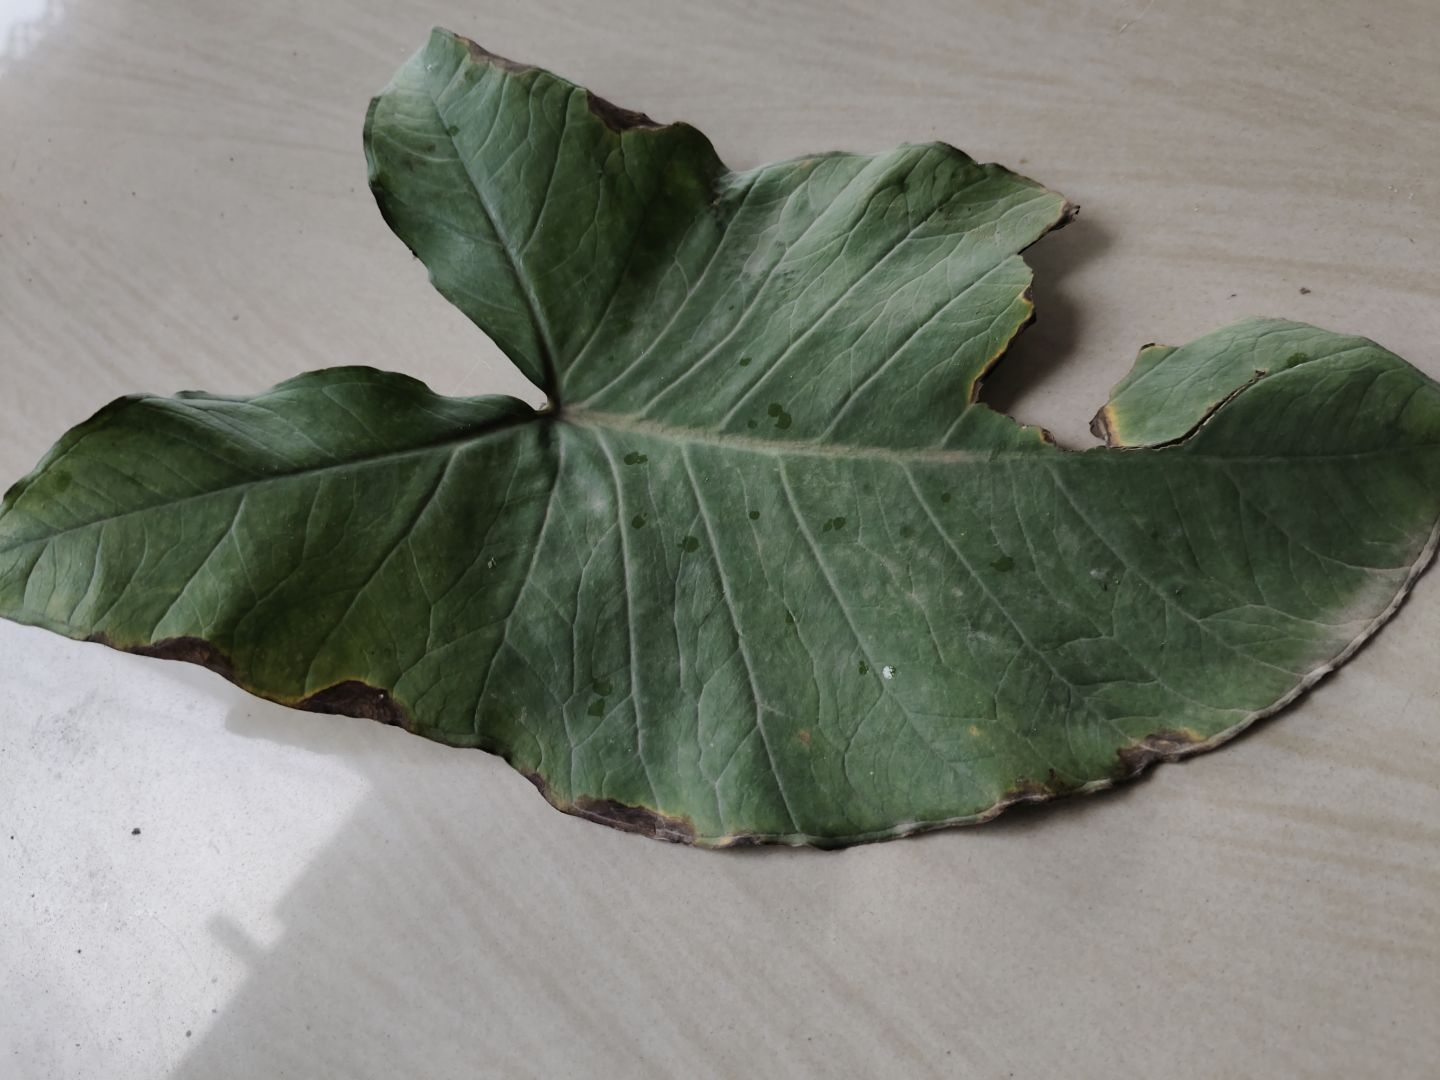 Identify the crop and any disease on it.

taro, leaf blight
